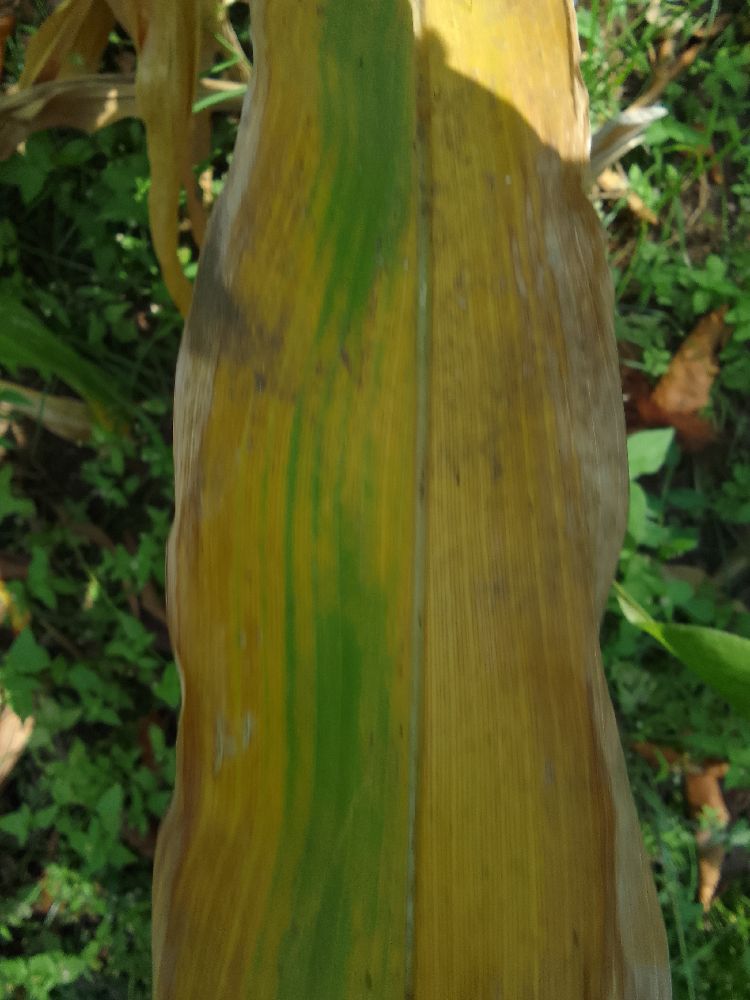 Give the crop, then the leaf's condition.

maize, maize lethal necrosis
